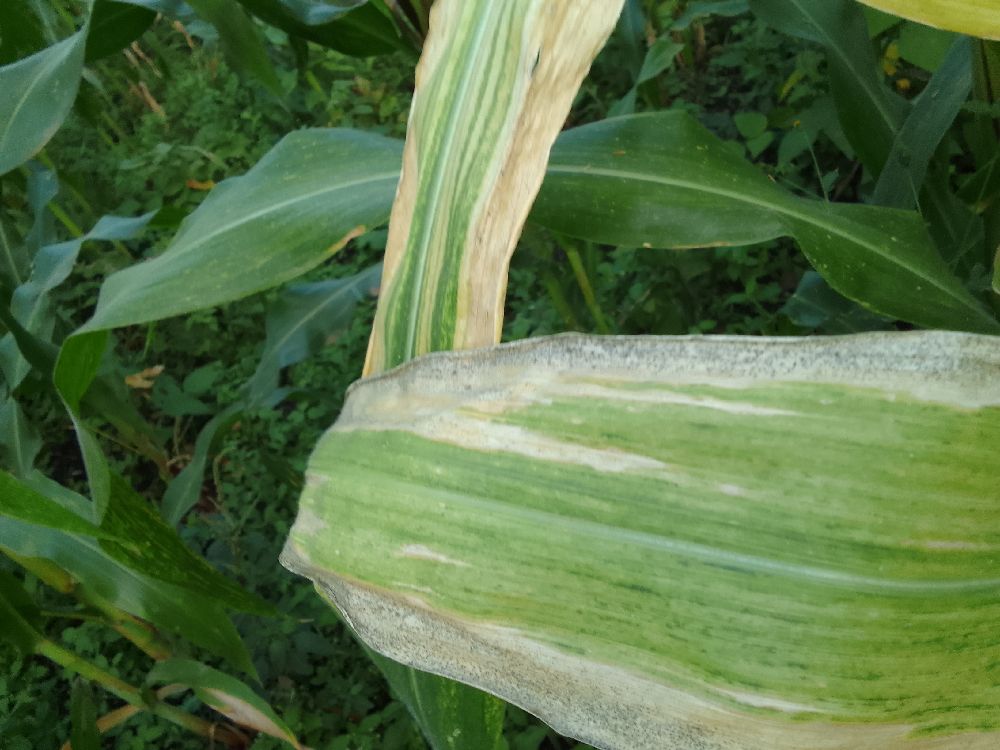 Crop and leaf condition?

maize, maize lethal necrosis
